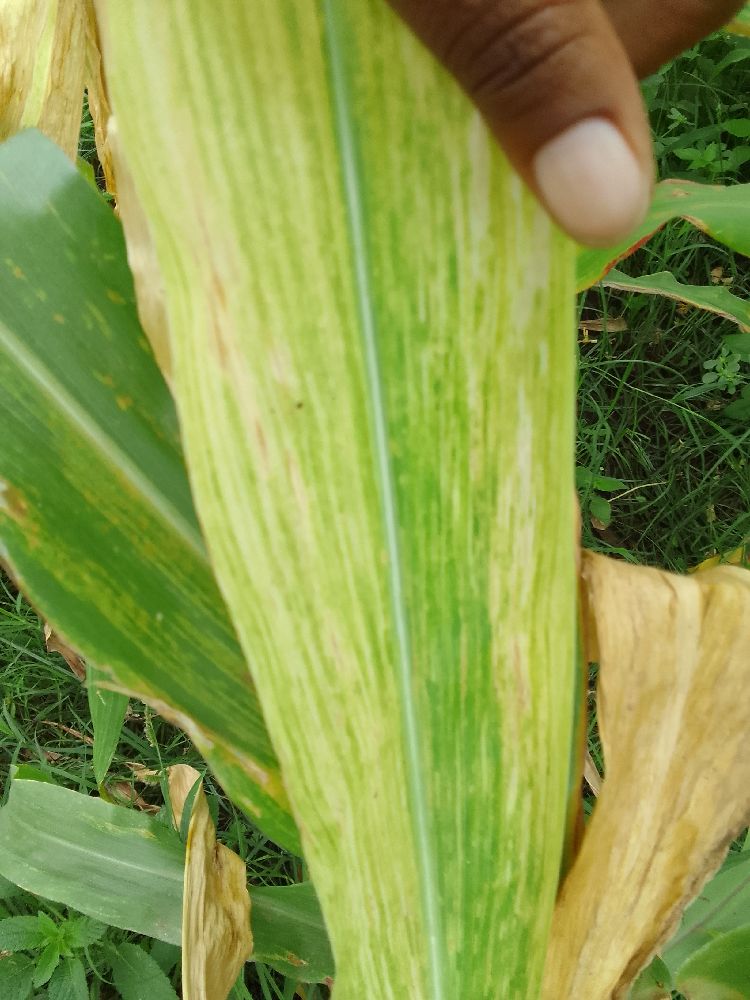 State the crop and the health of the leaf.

maize, maize lethal necrosis
